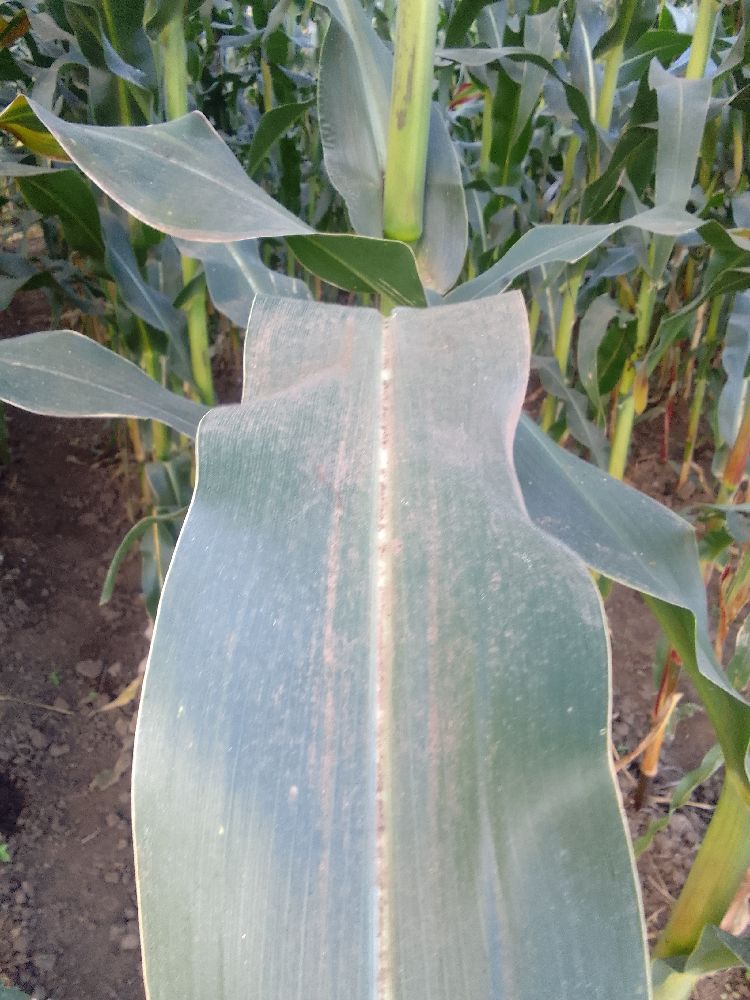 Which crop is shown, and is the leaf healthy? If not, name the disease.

maize, healthy
